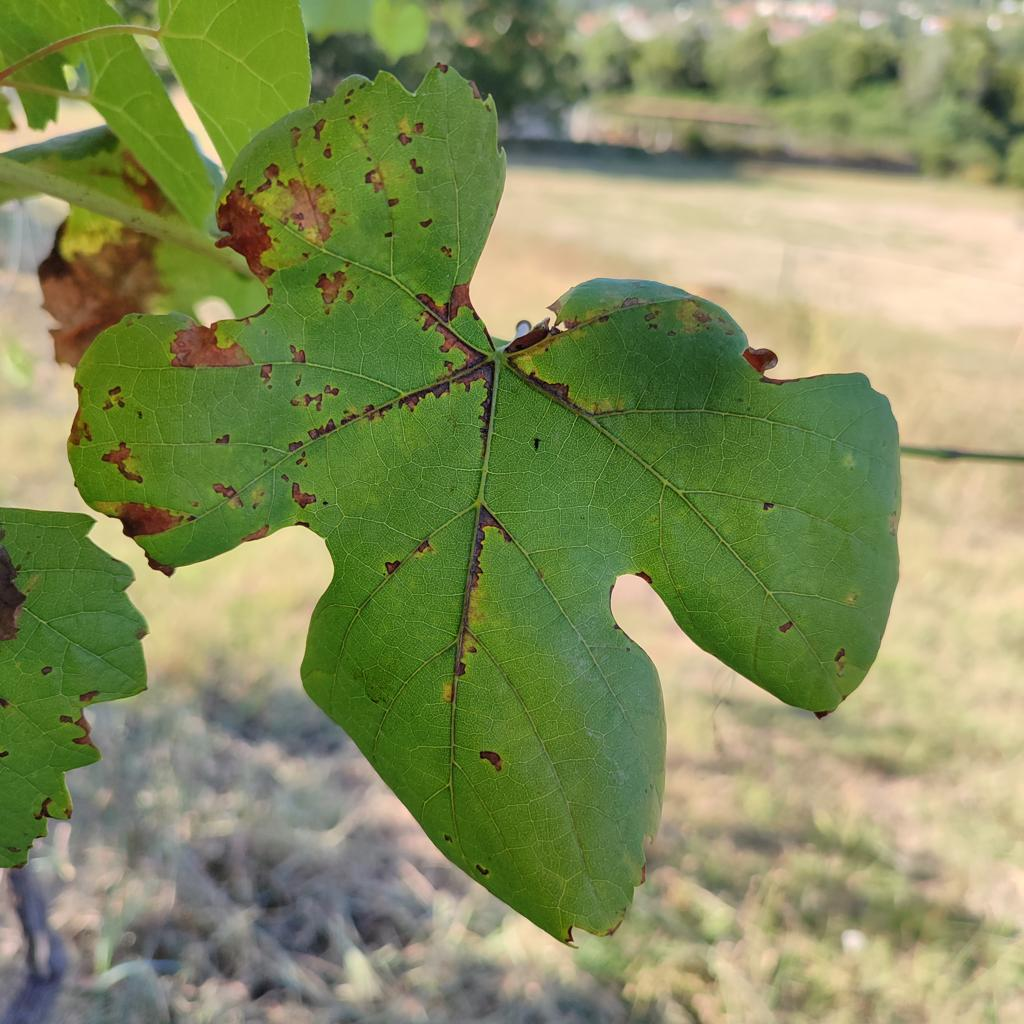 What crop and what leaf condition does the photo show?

grapevine, downy mildew
